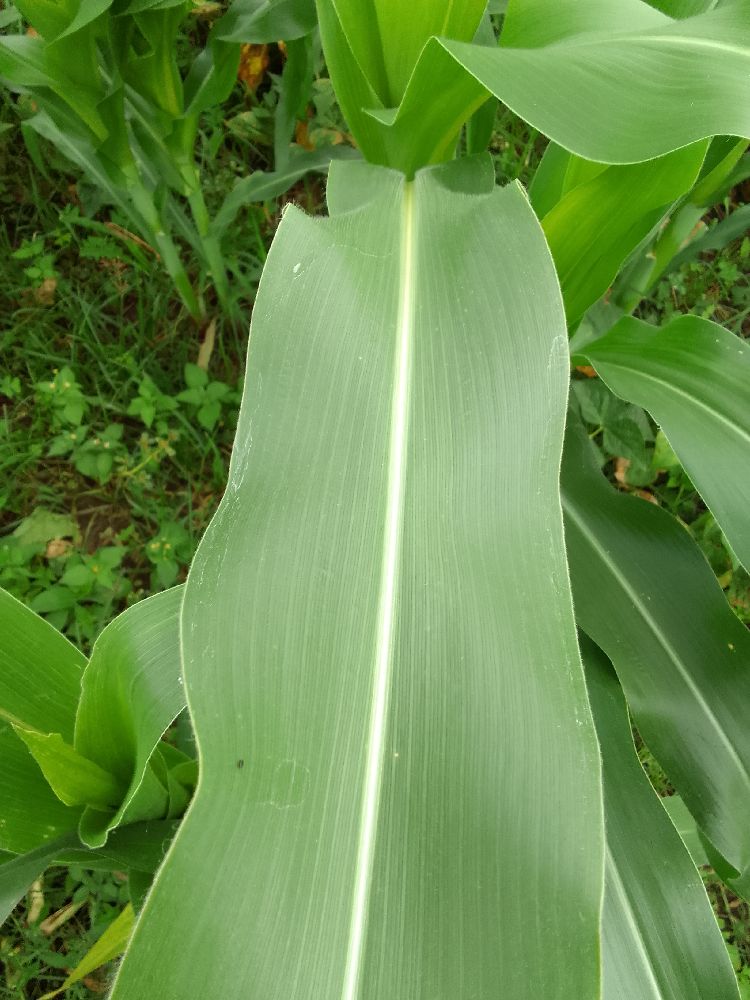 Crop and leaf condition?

maize, healthy
